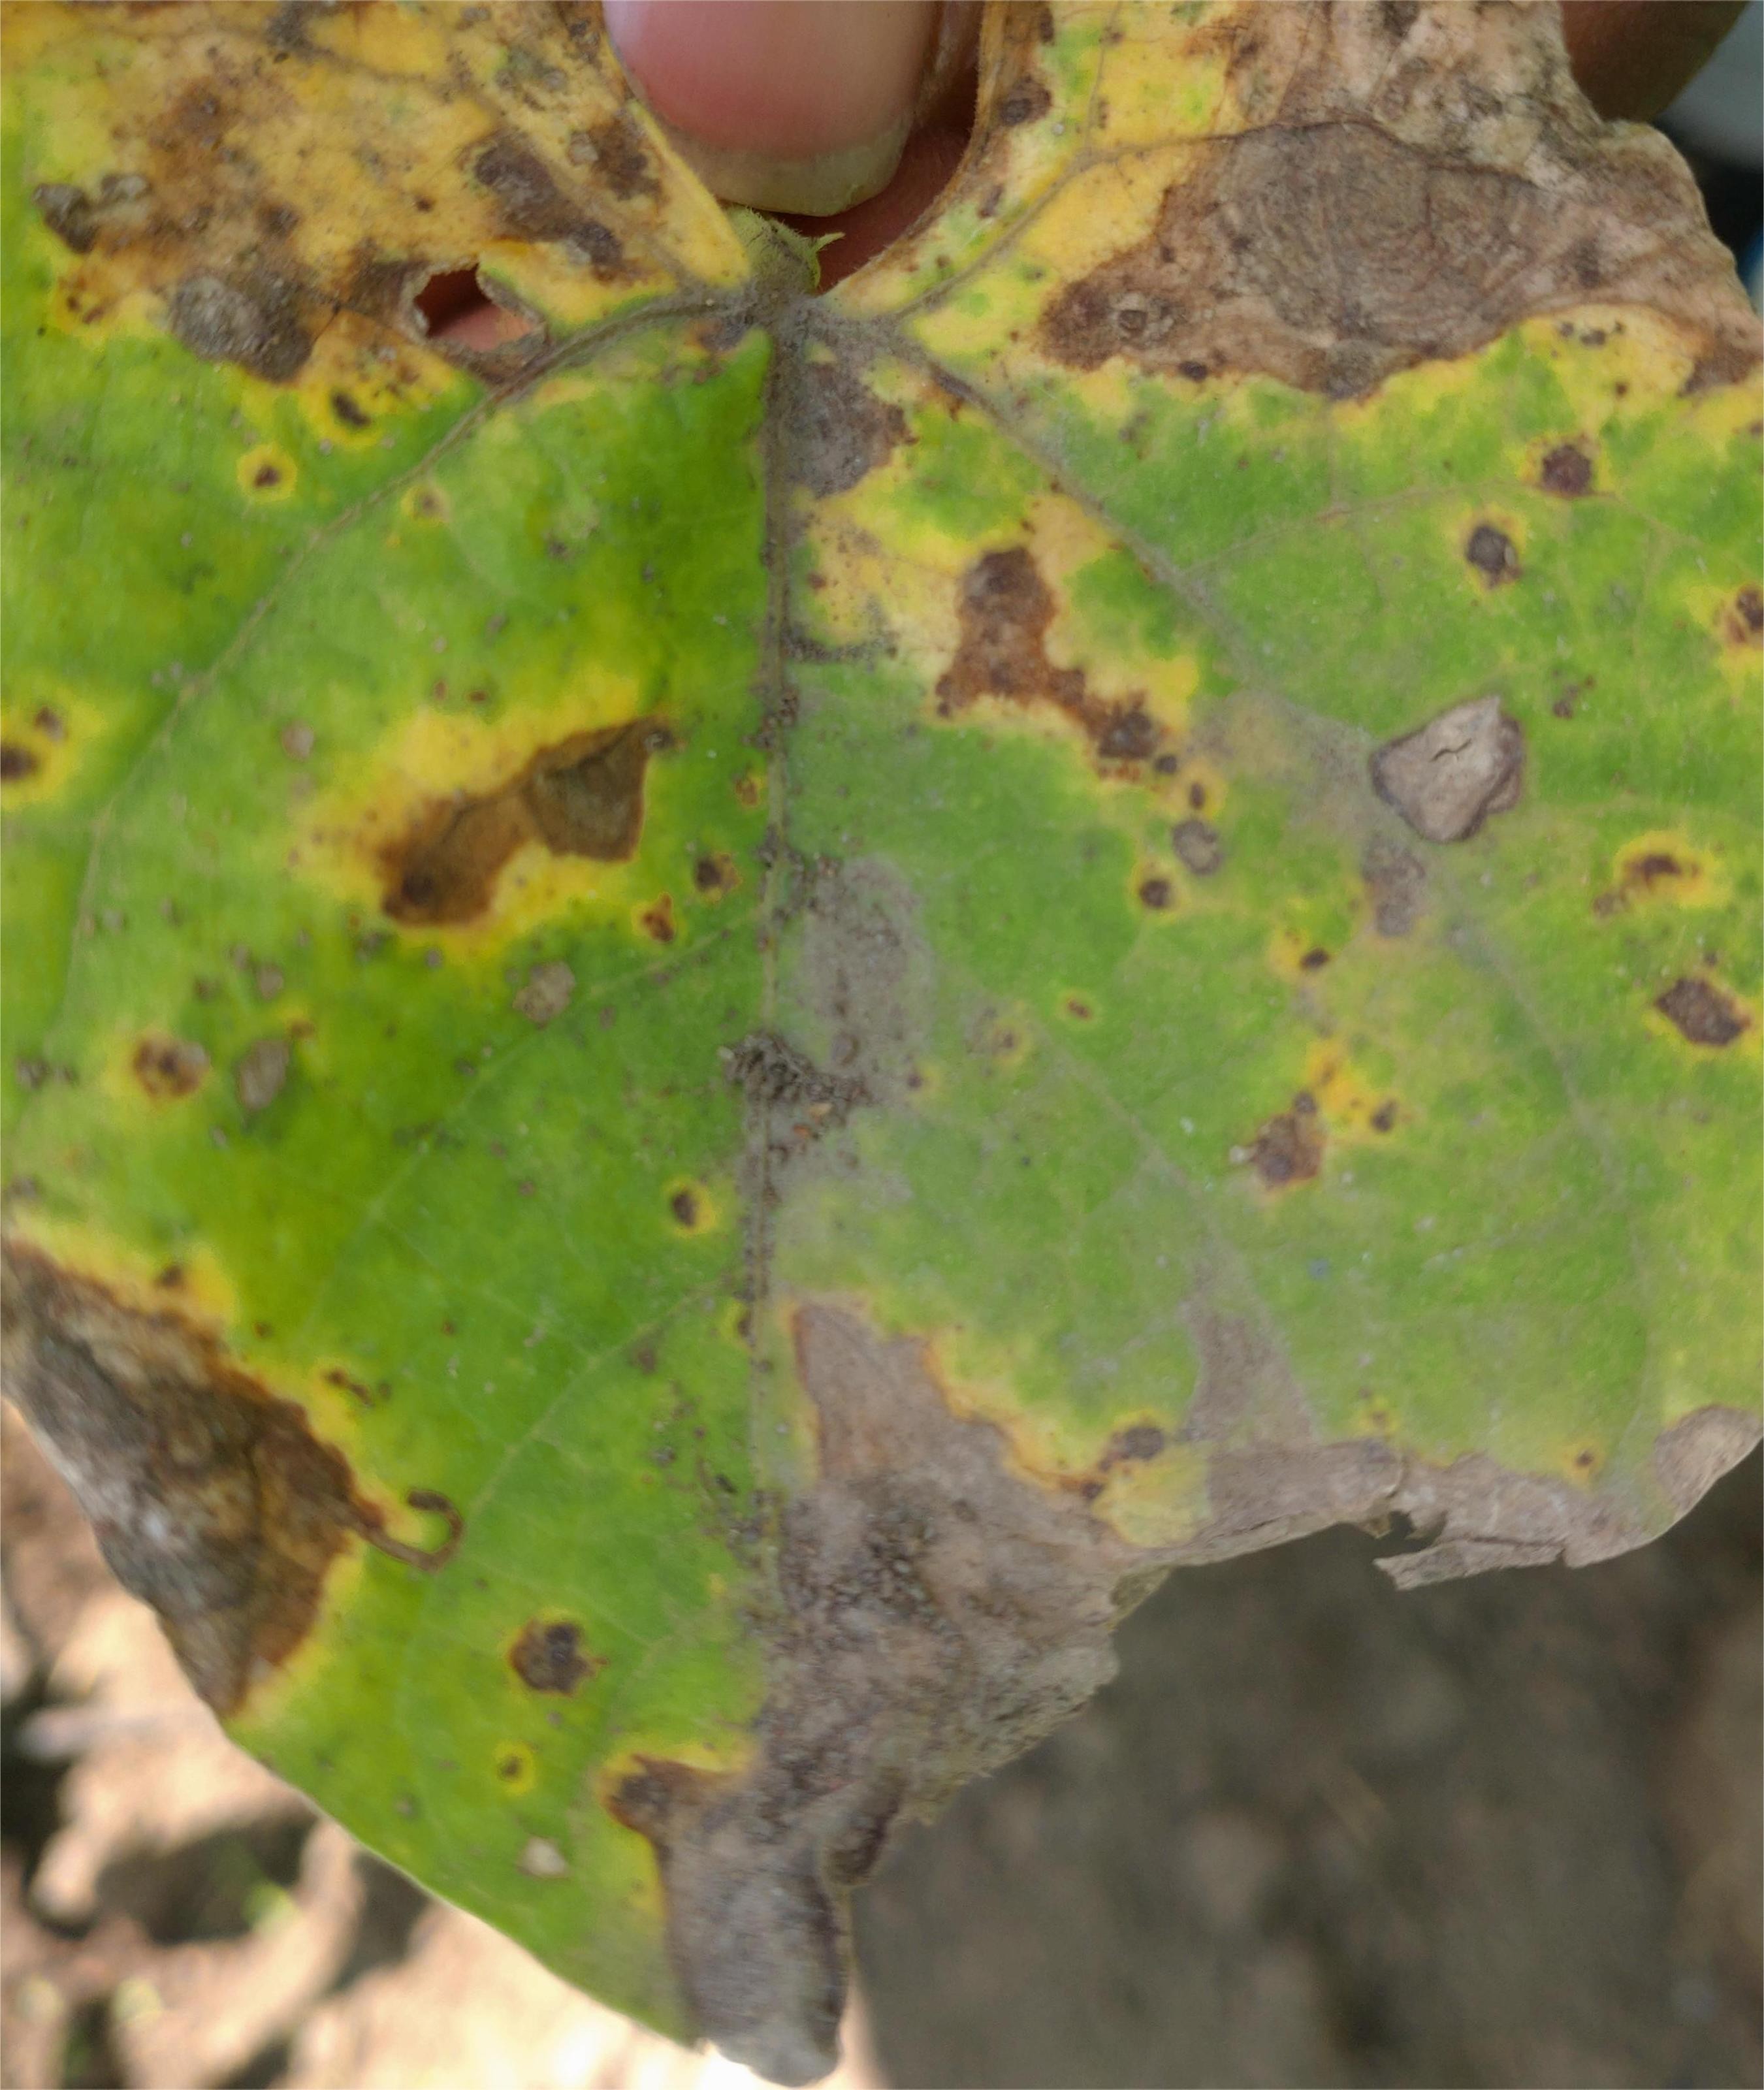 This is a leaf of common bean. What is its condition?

rust
